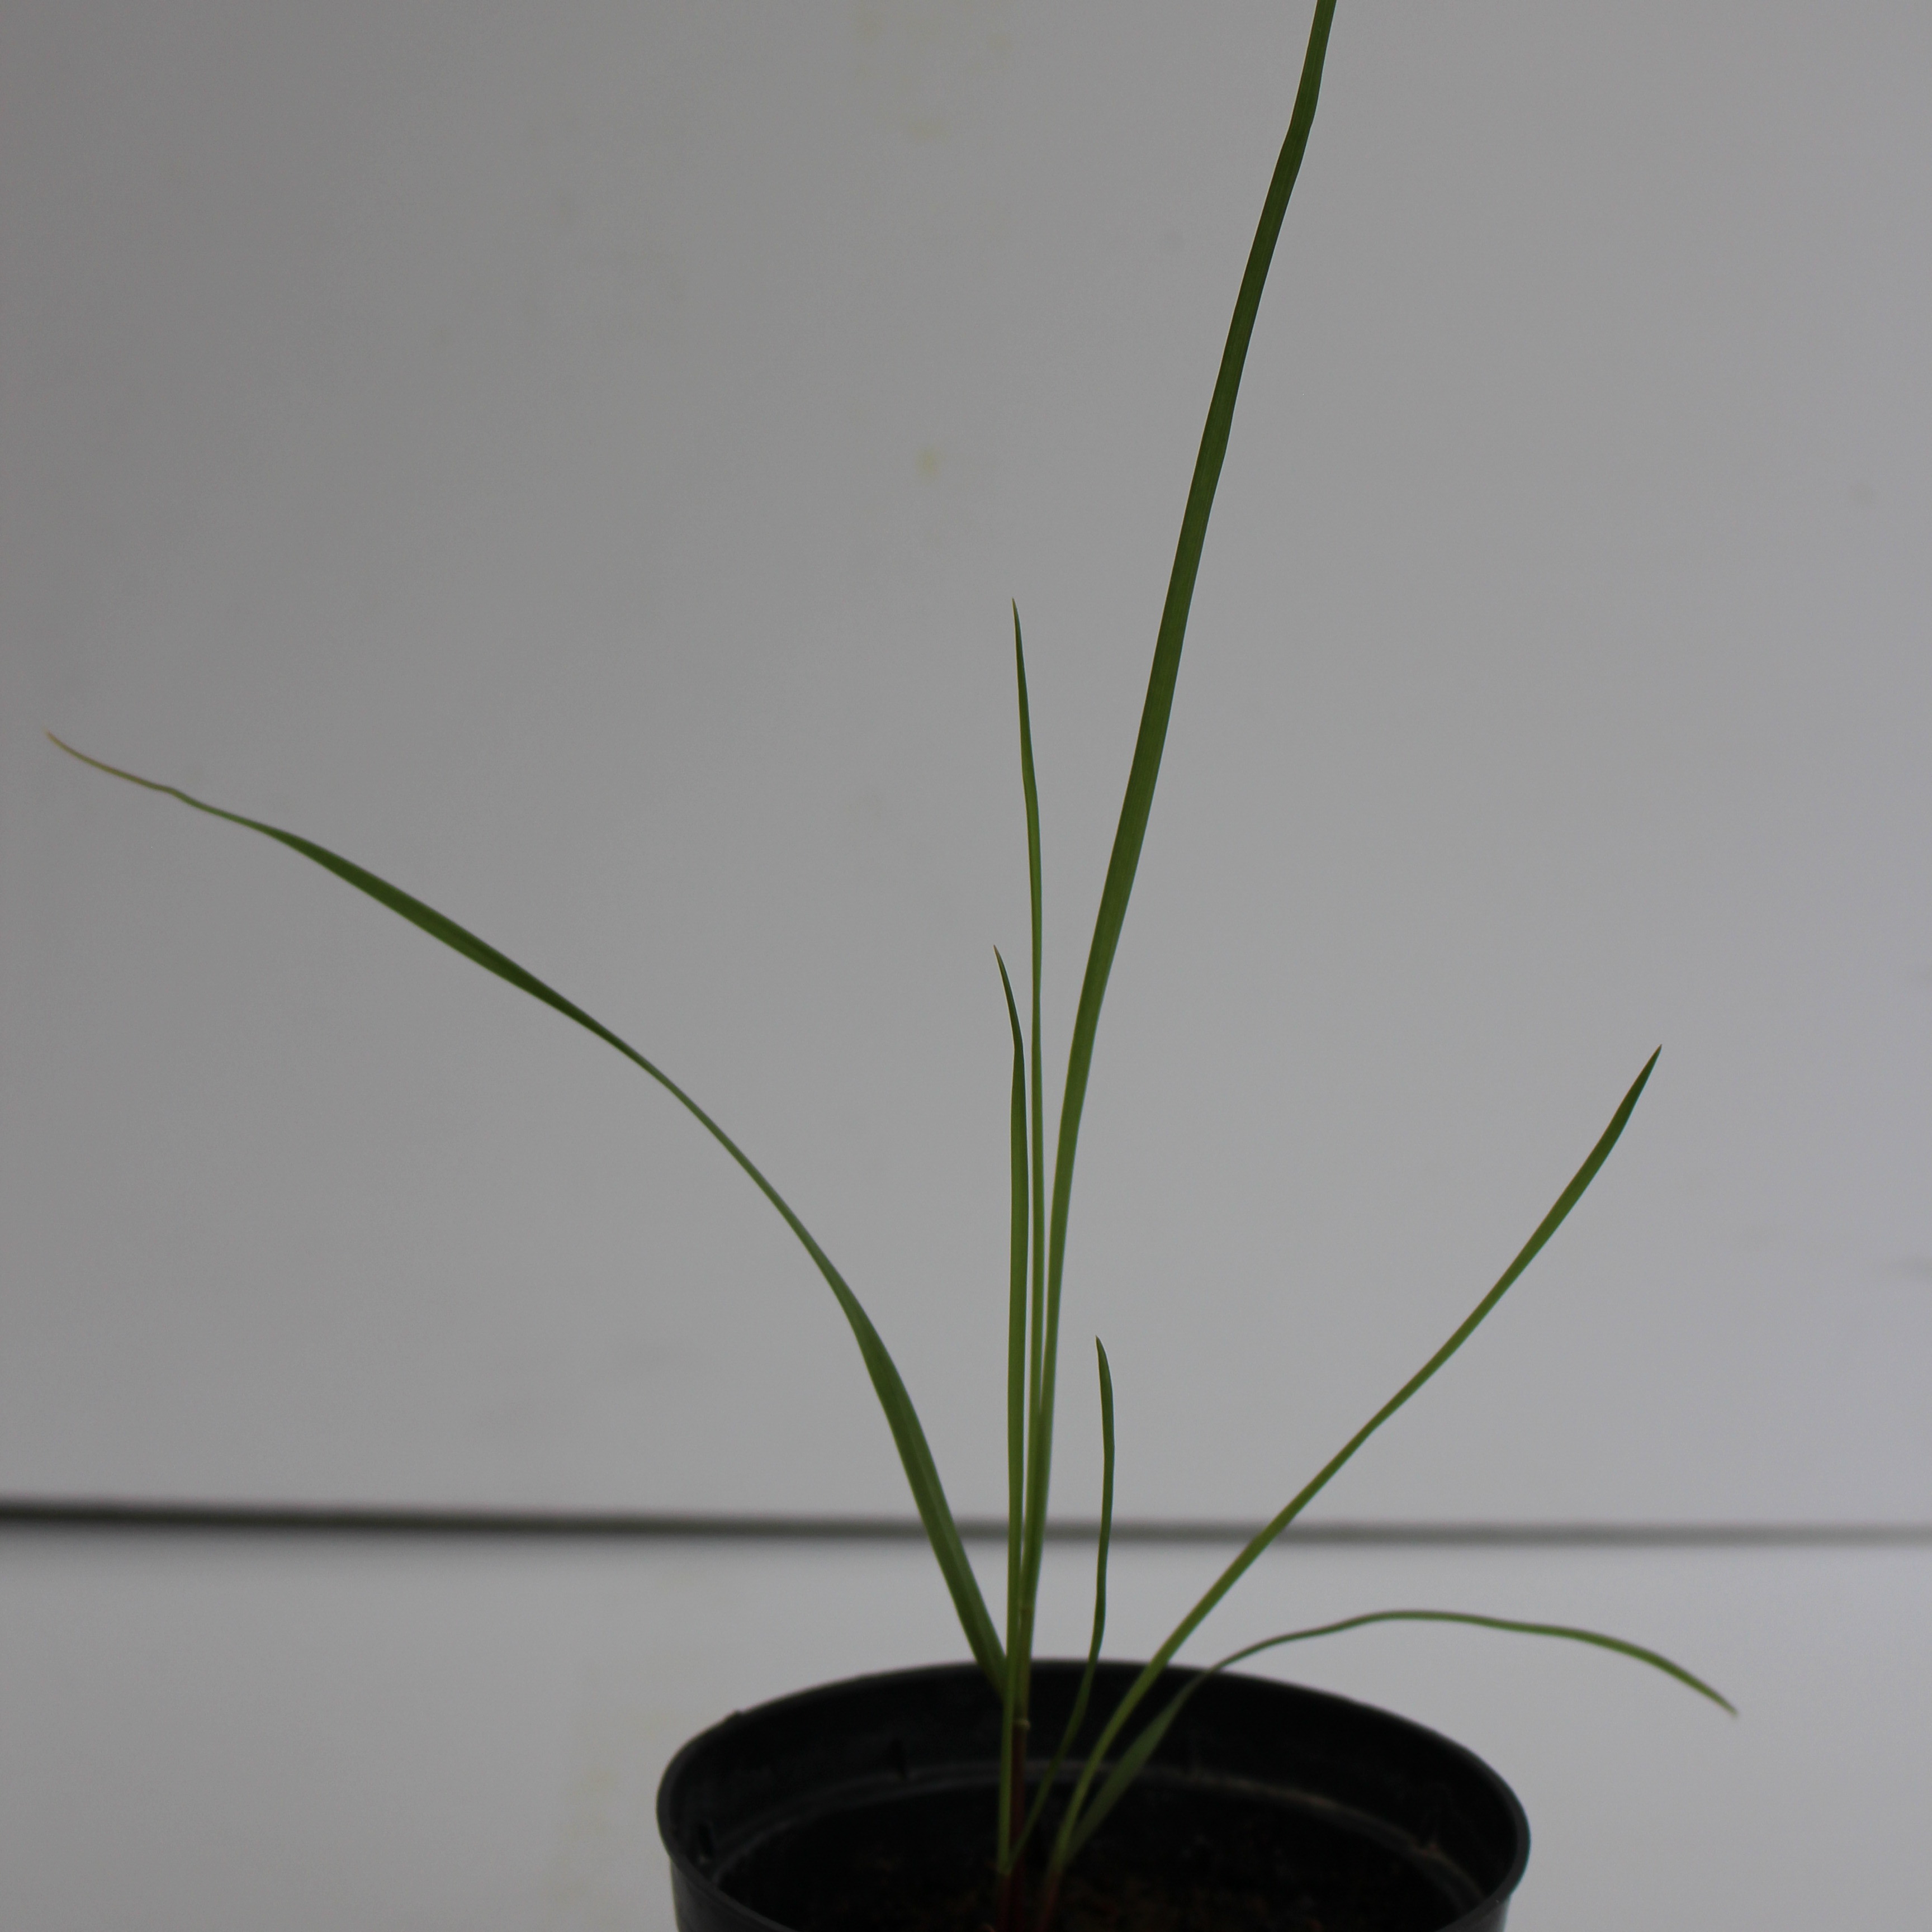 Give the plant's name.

Lolium multiflorum
